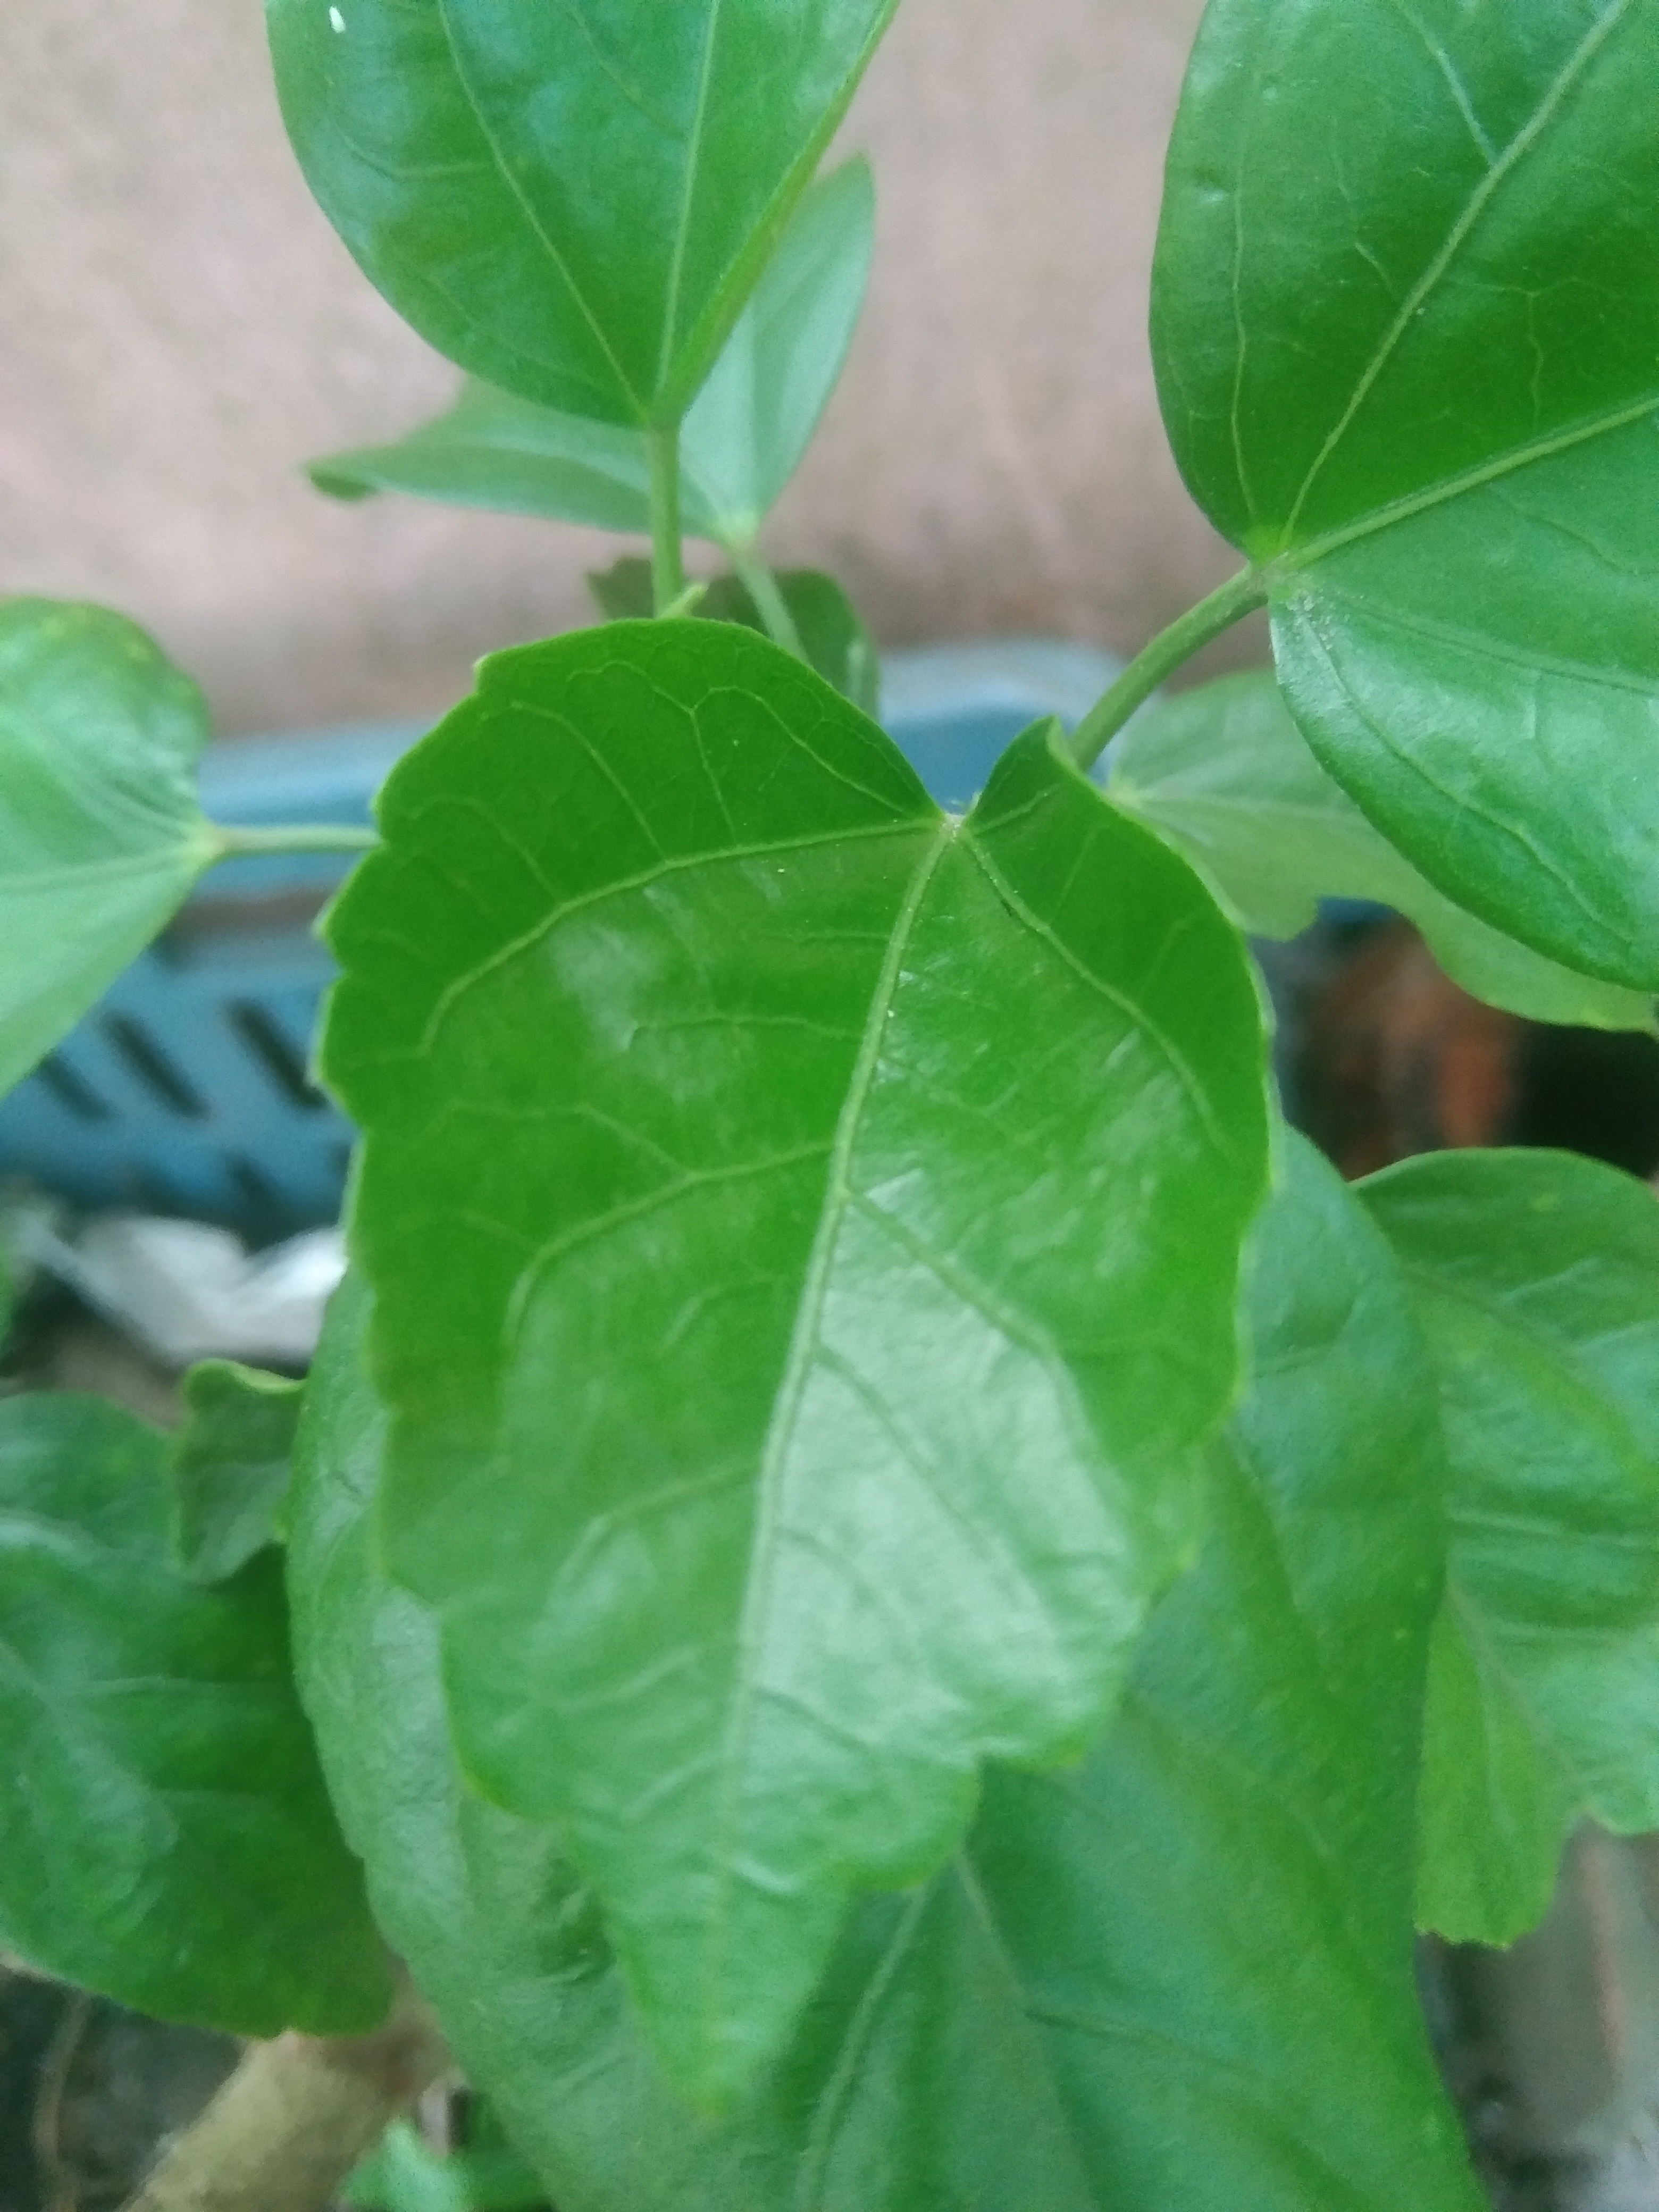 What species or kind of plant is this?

hibiscus
